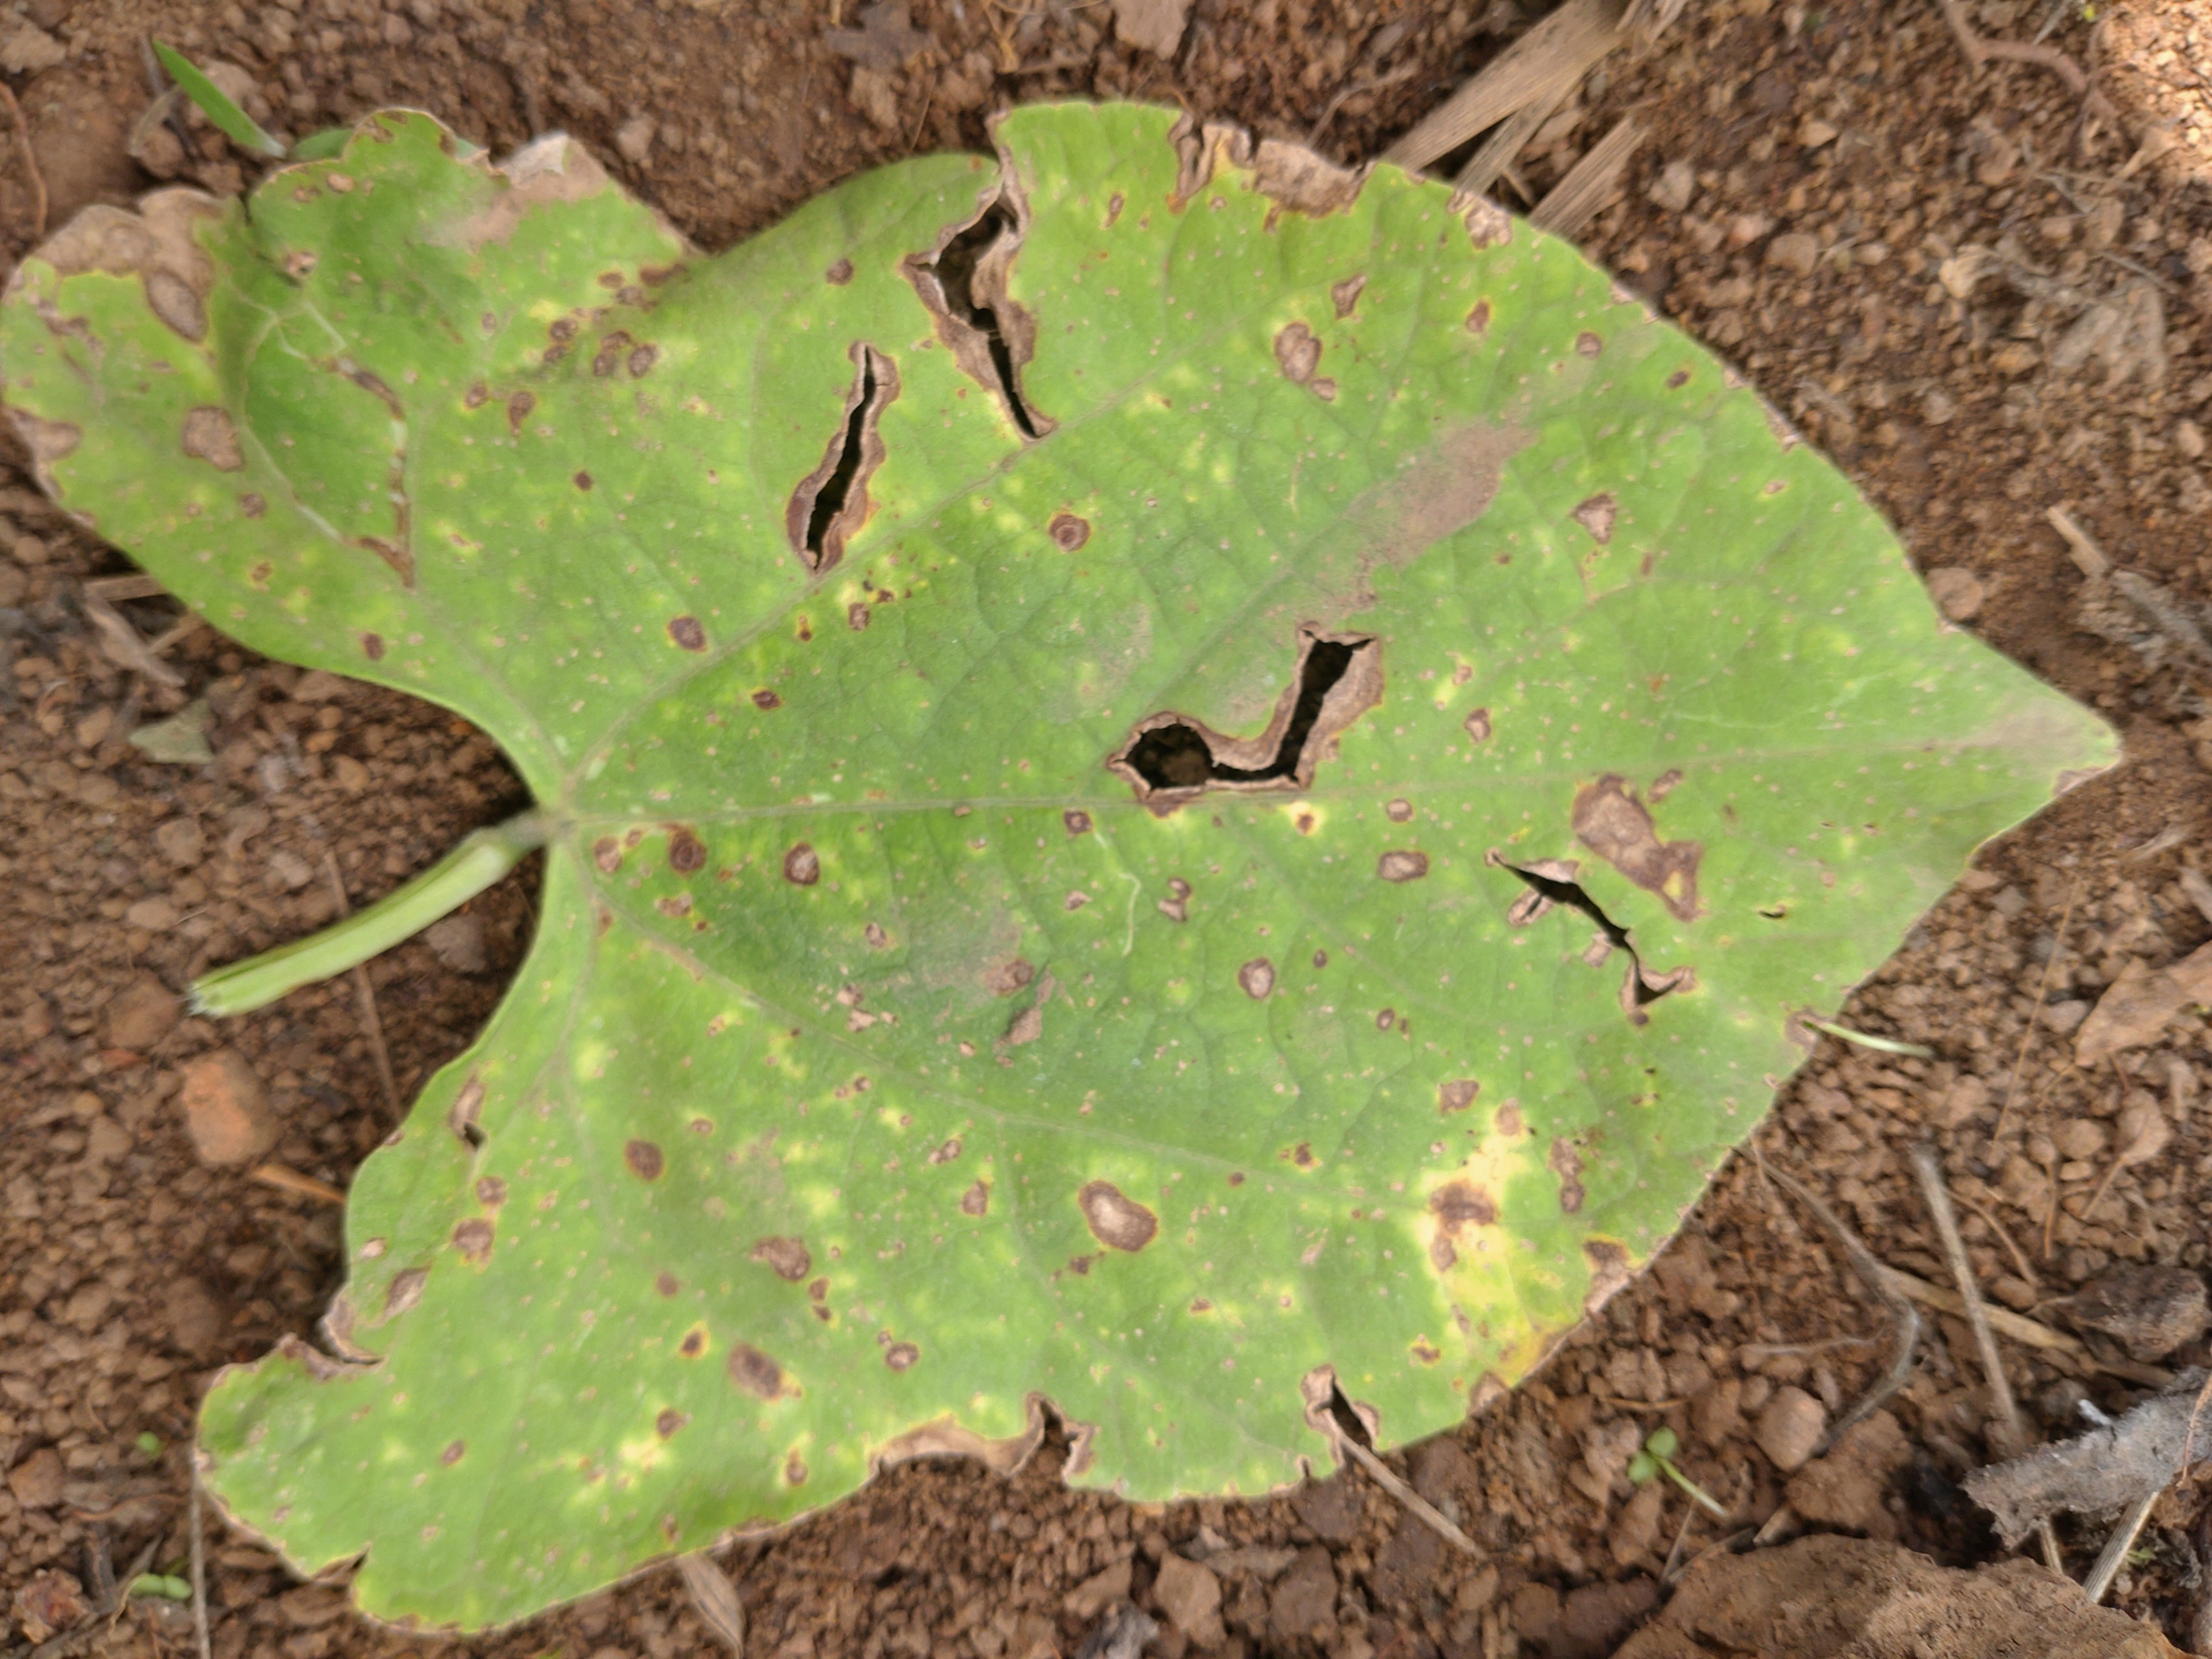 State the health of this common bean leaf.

rust
